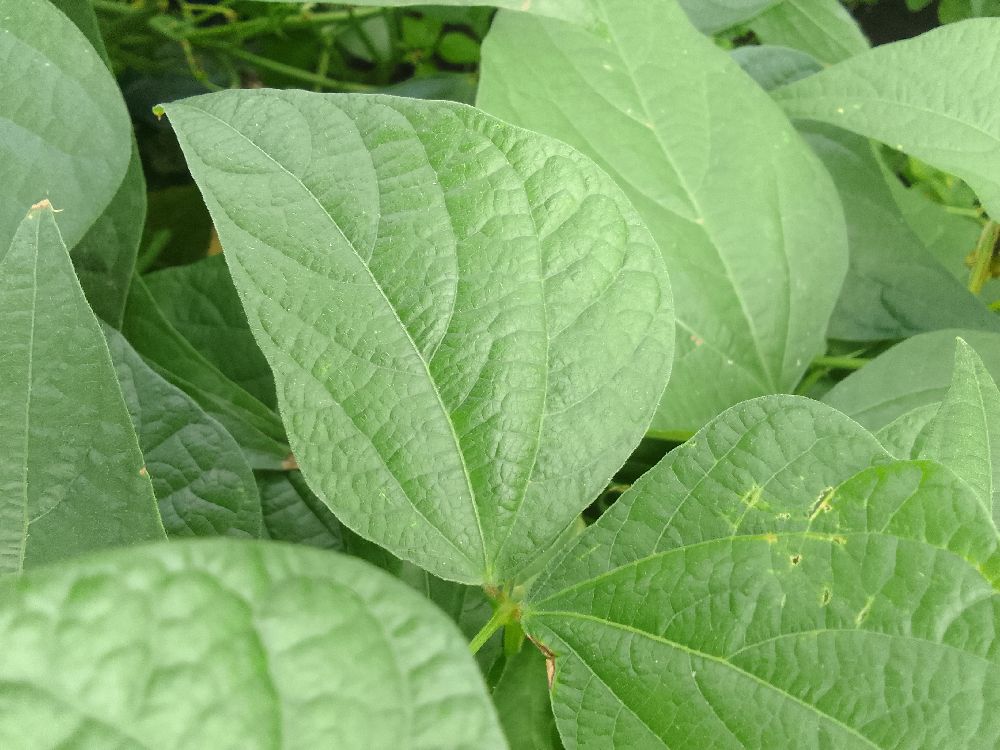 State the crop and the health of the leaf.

common bean, healthy
